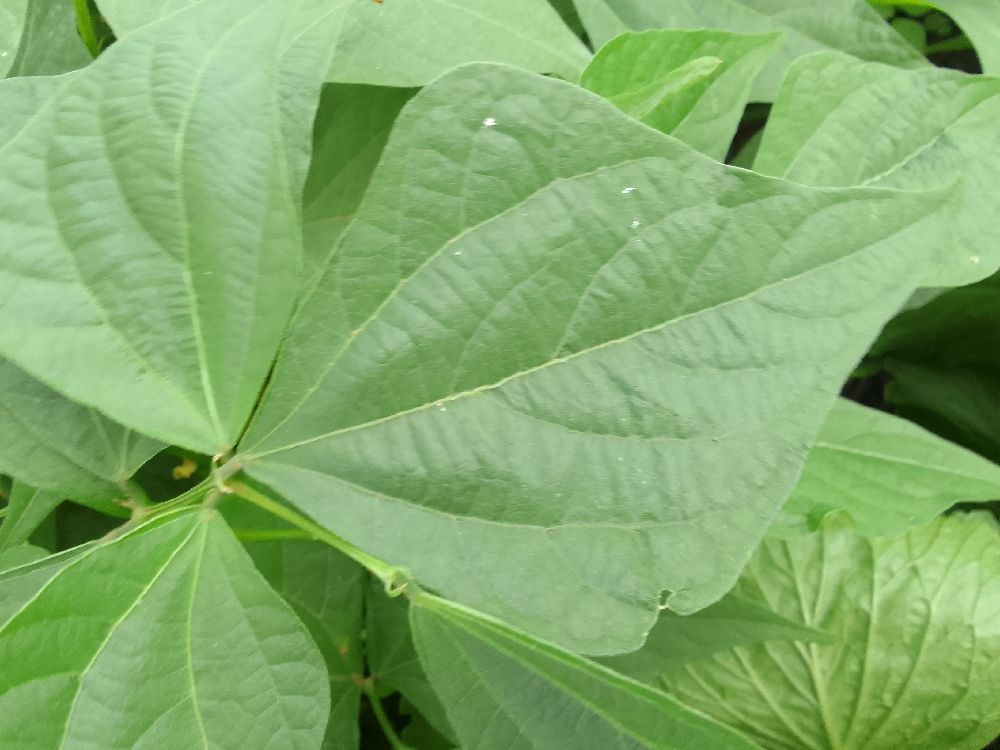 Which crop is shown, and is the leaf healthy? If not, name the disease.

common bean, healthy
